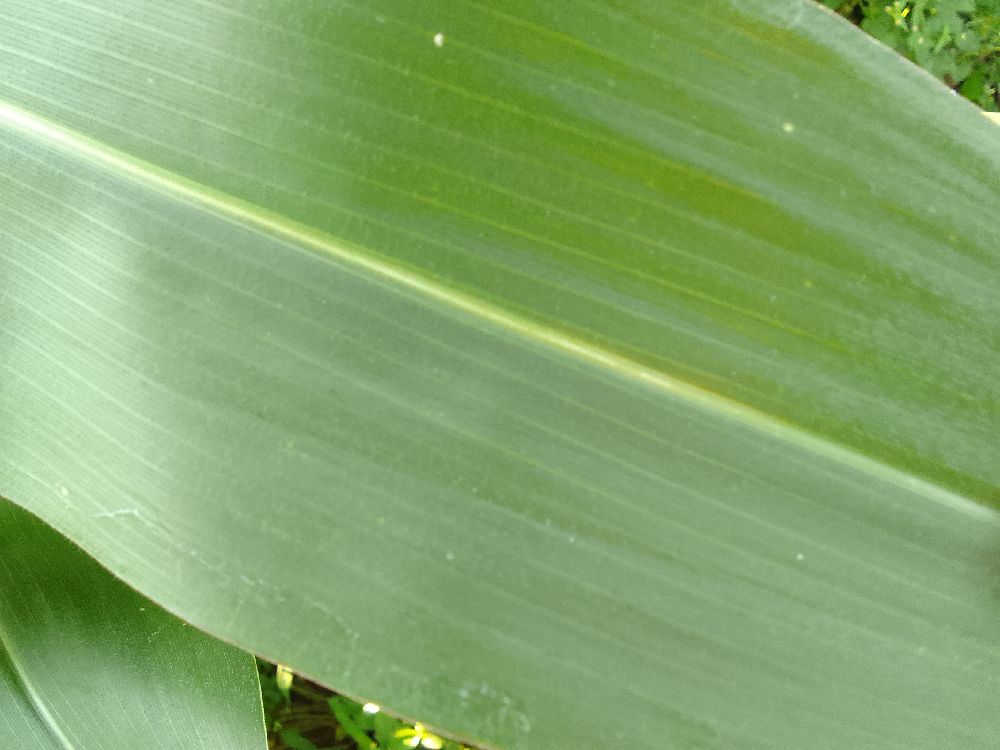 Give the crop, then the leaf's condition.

maize, healthy
